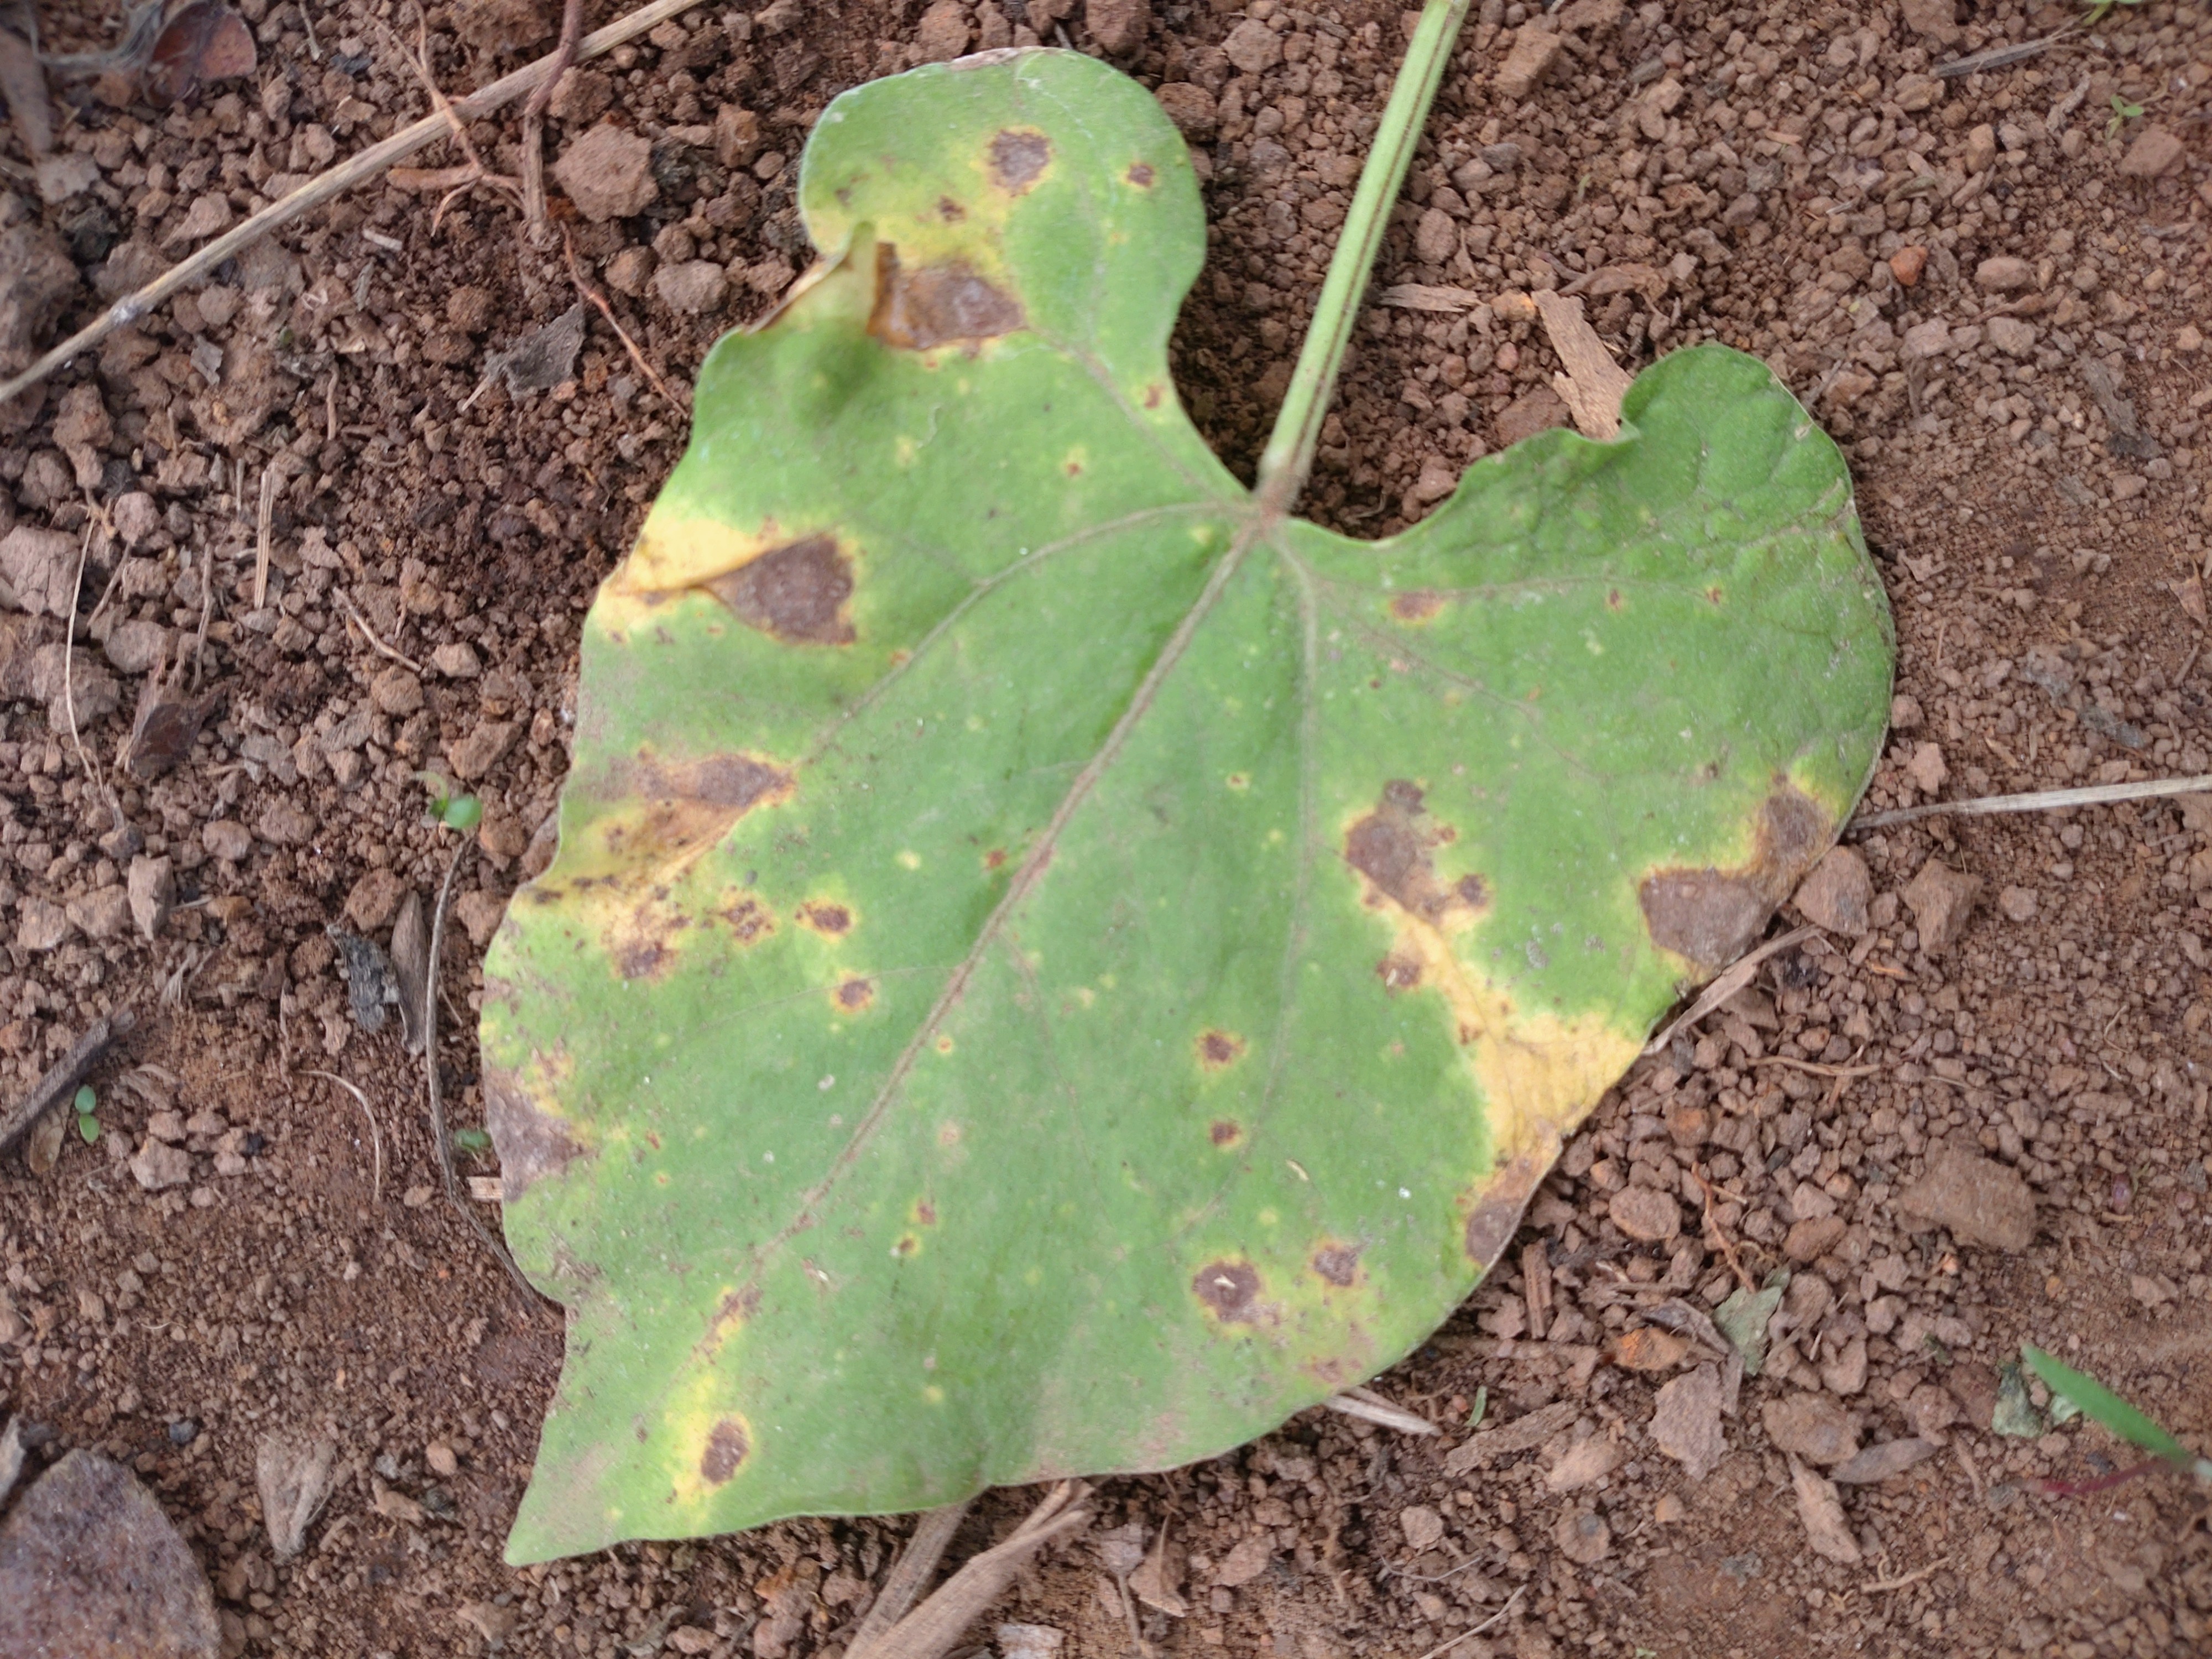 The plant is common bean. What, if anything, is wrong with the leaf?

rust
